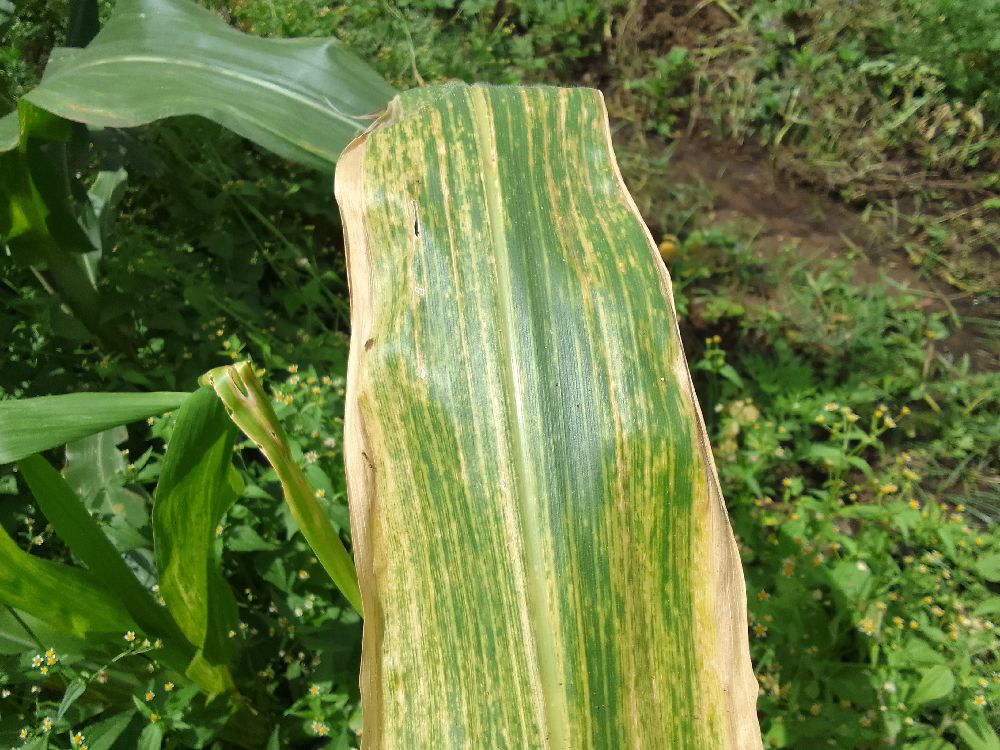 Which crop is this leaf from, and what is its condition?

maize, maize lethal necrosis
